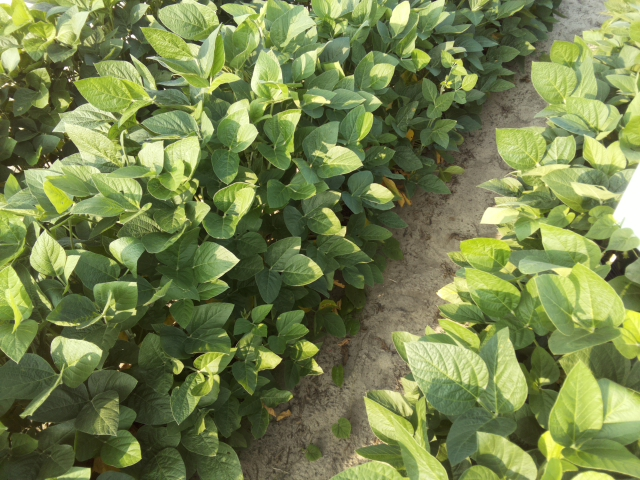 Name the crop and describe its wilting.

soybean, leaves with no wilting
